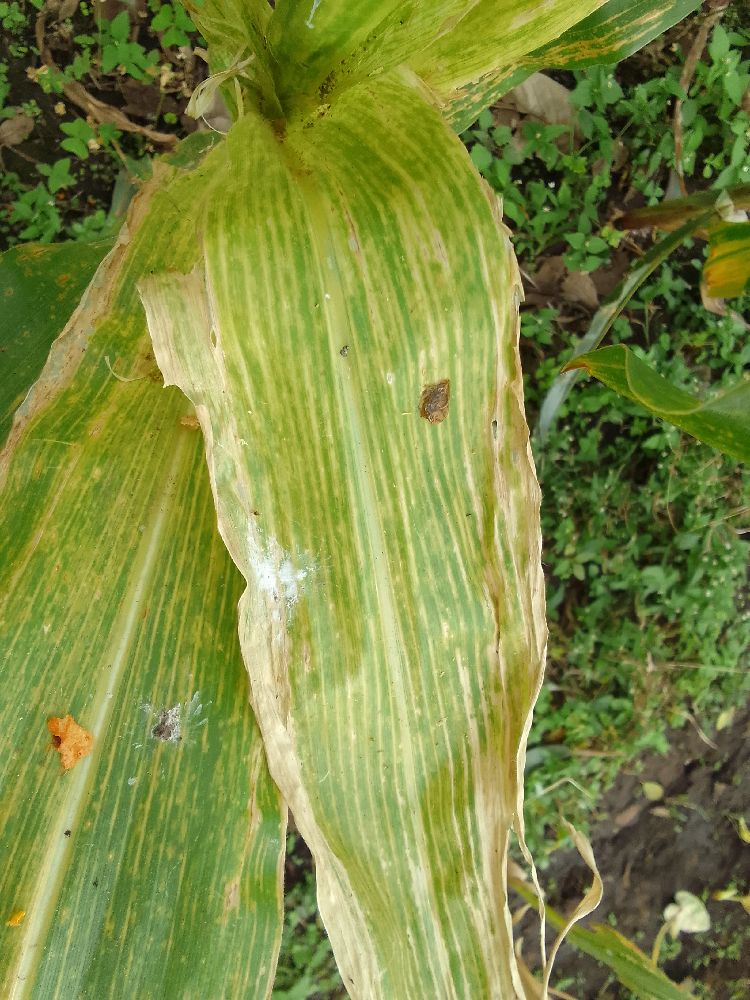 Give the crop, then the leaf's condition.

maize, maize lethal necrosis
